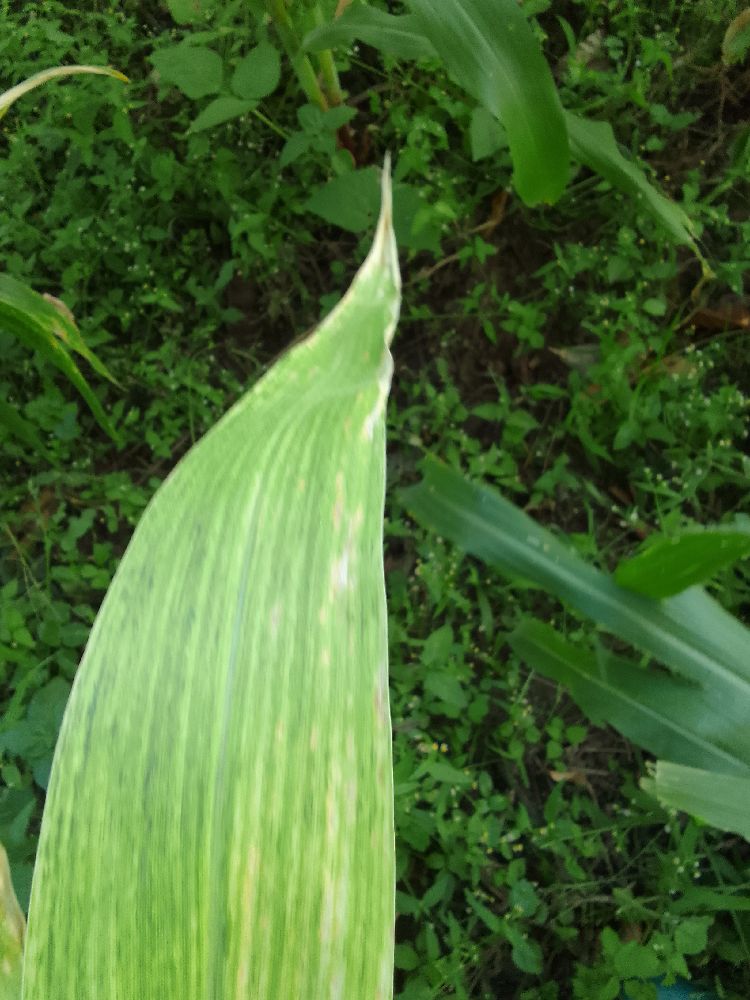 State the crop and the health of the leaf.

maize, maize lethal necrosis
